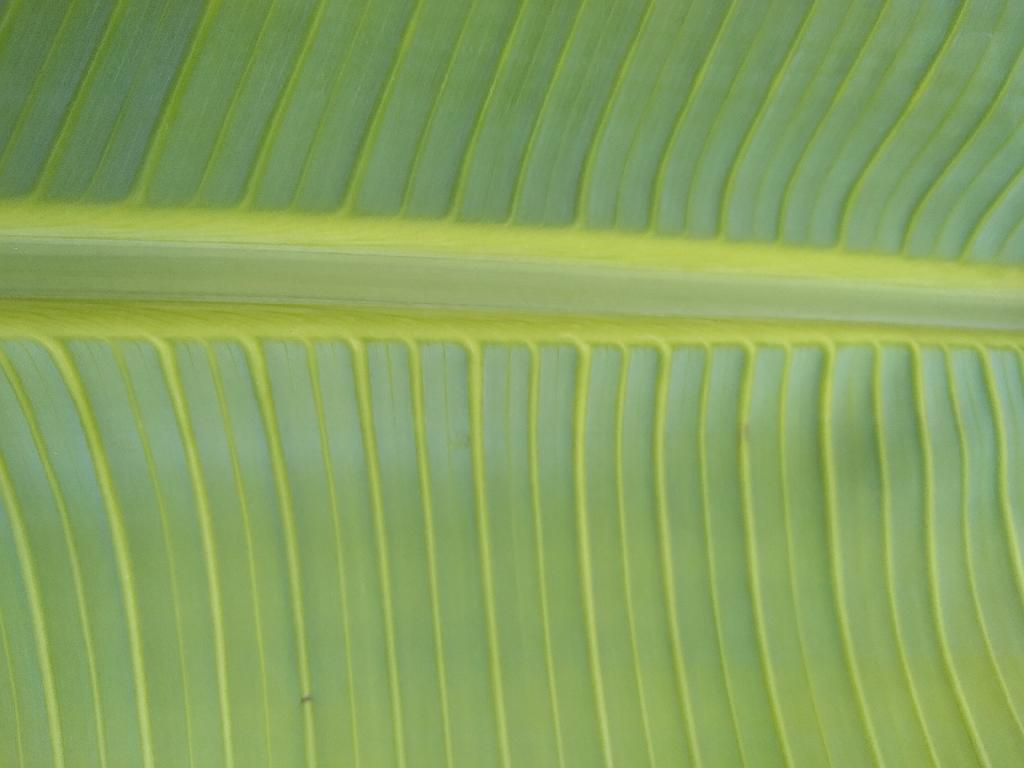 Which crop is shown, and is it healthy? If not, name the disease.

banana, healthy
